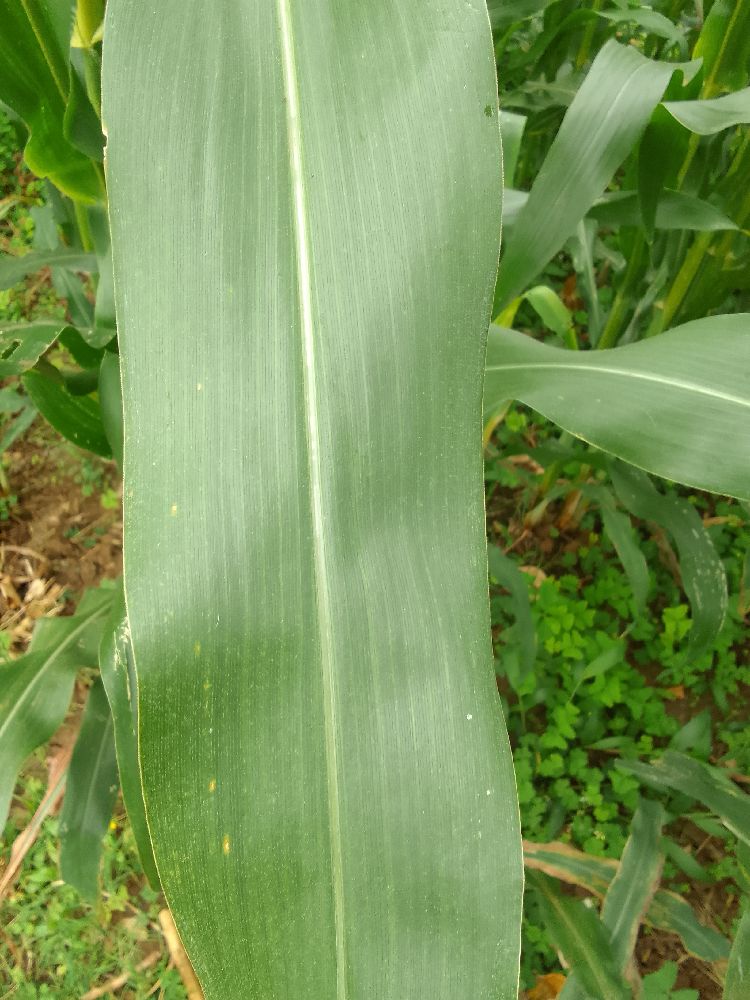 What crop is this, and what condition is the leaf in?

maize, healthy
